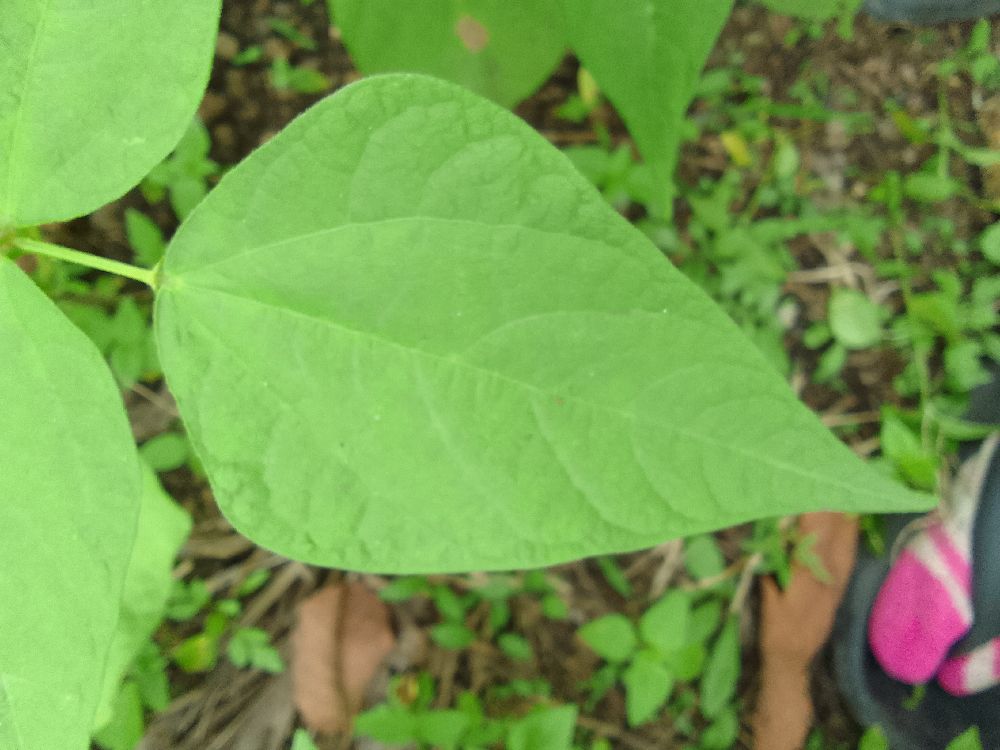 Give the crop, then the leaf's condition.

common bean, healthy
